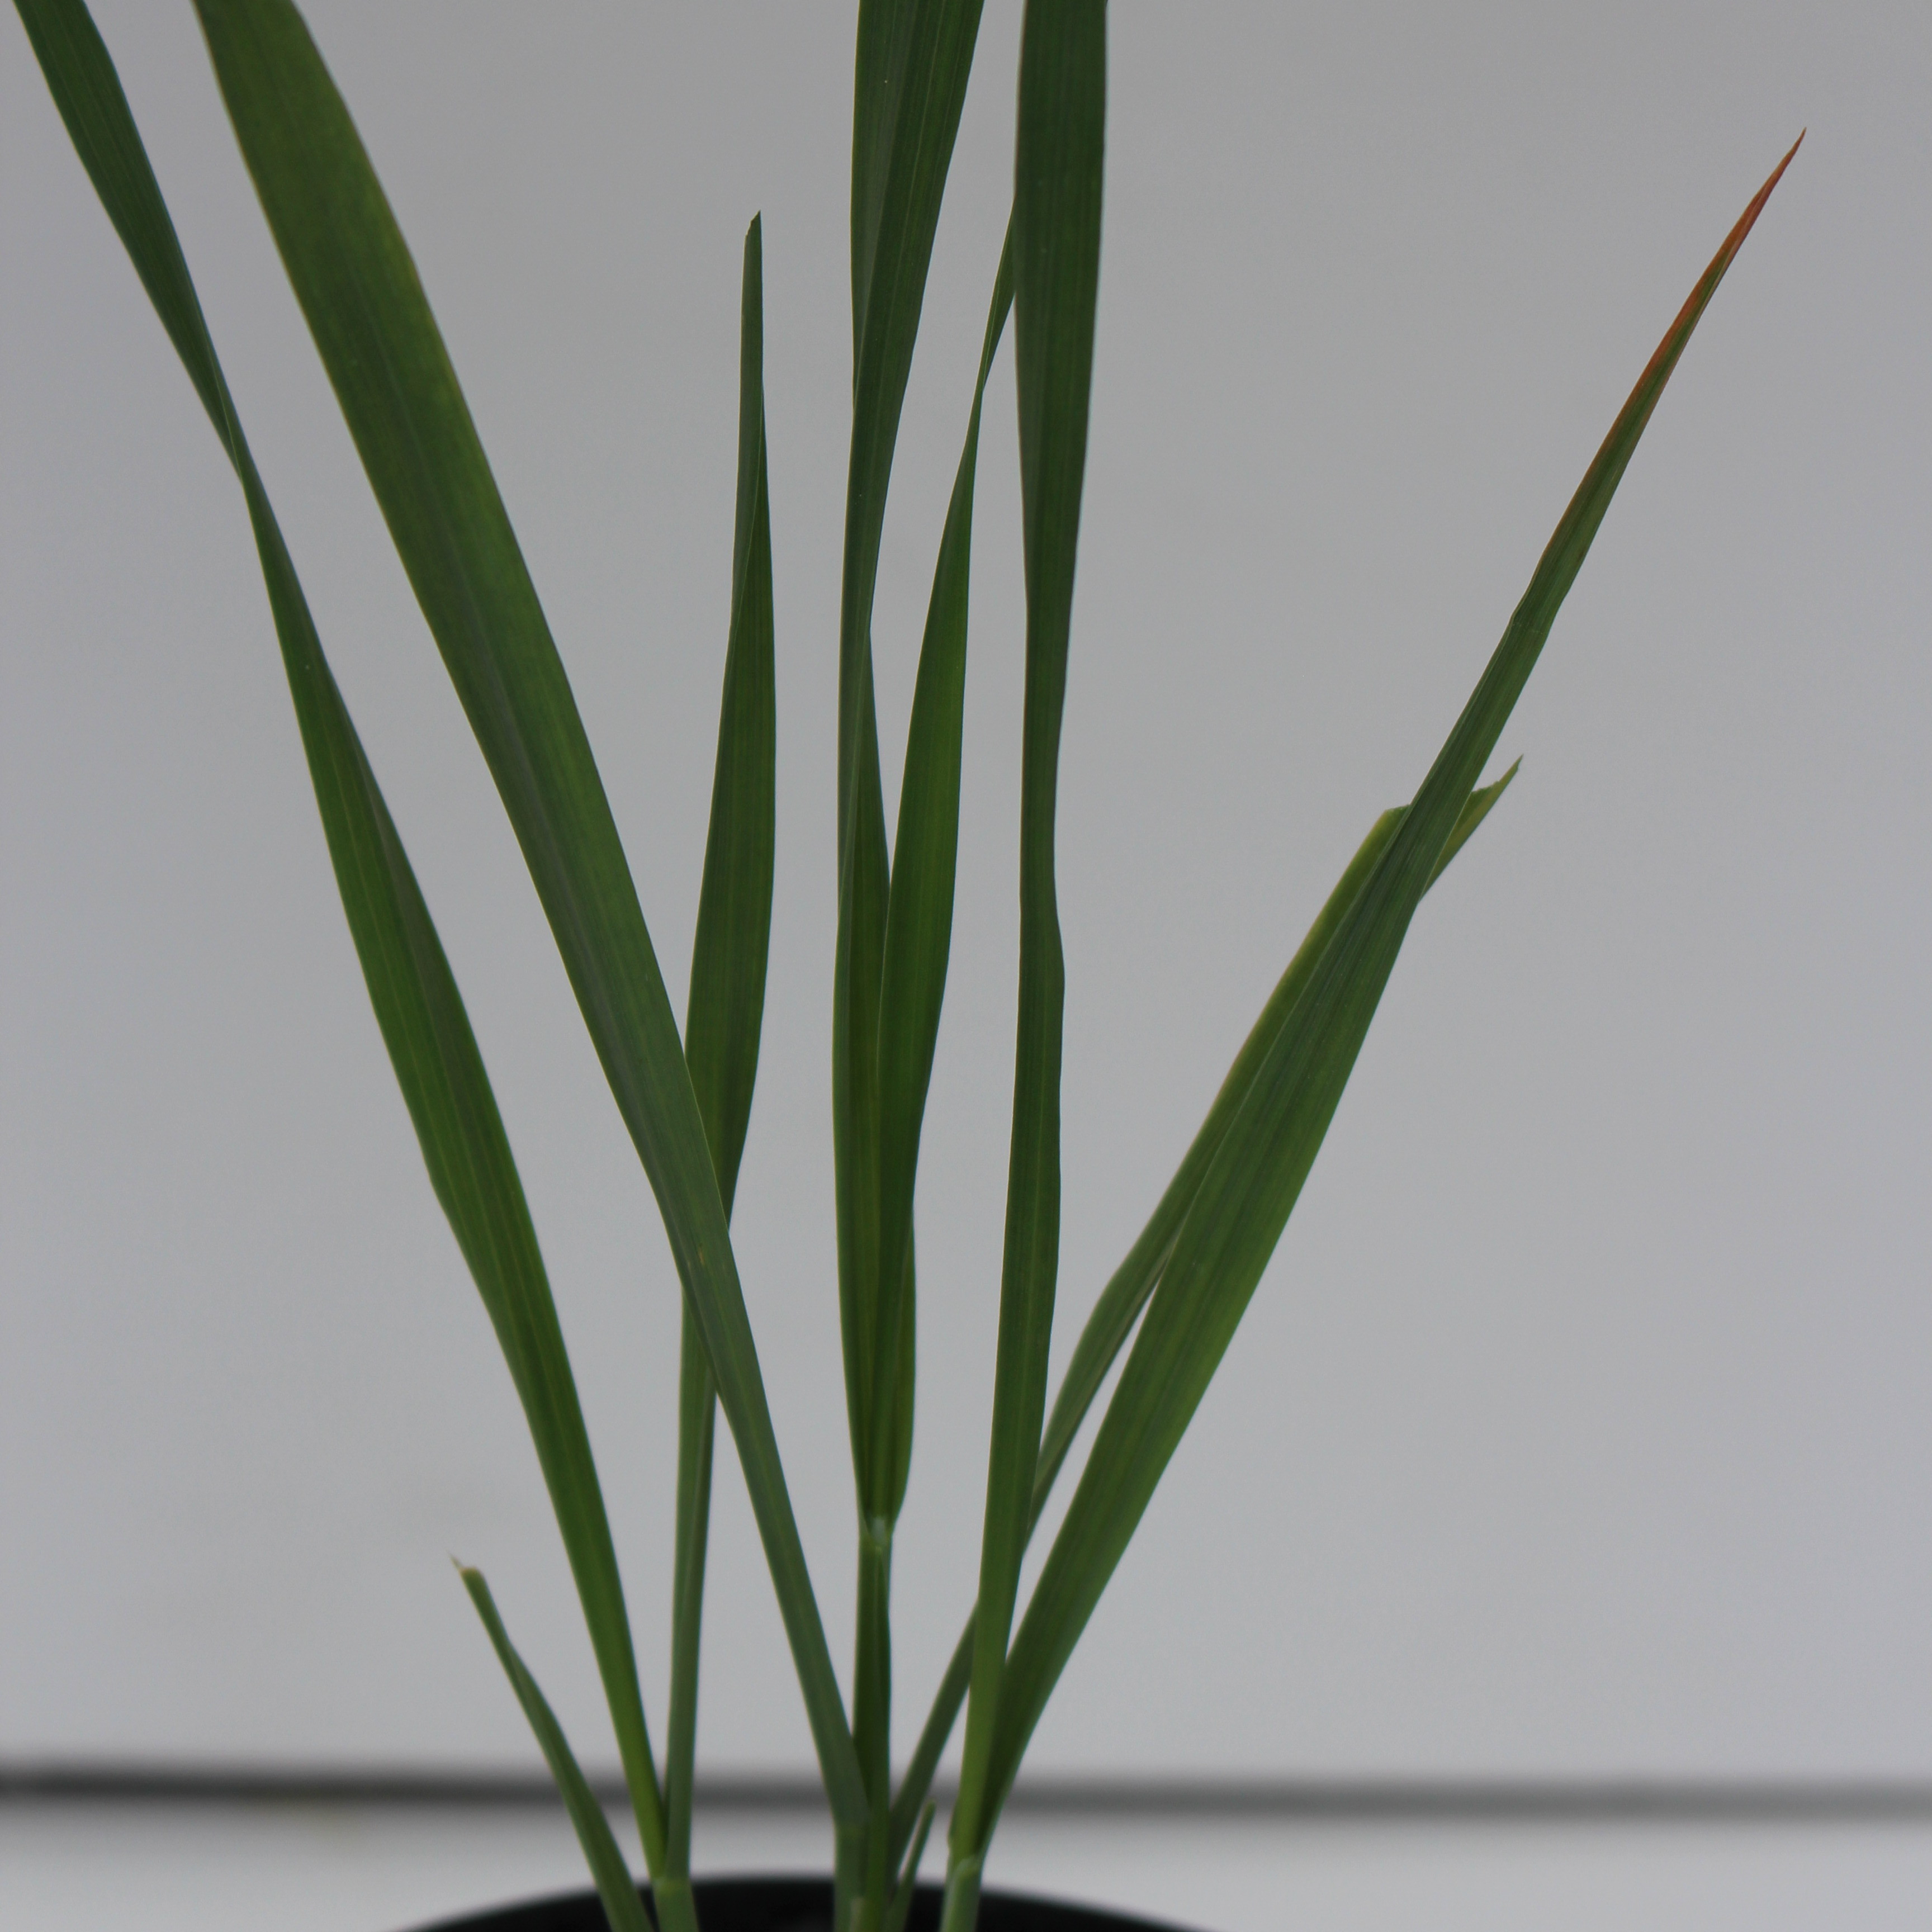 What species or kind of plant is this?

Avena sterilis
